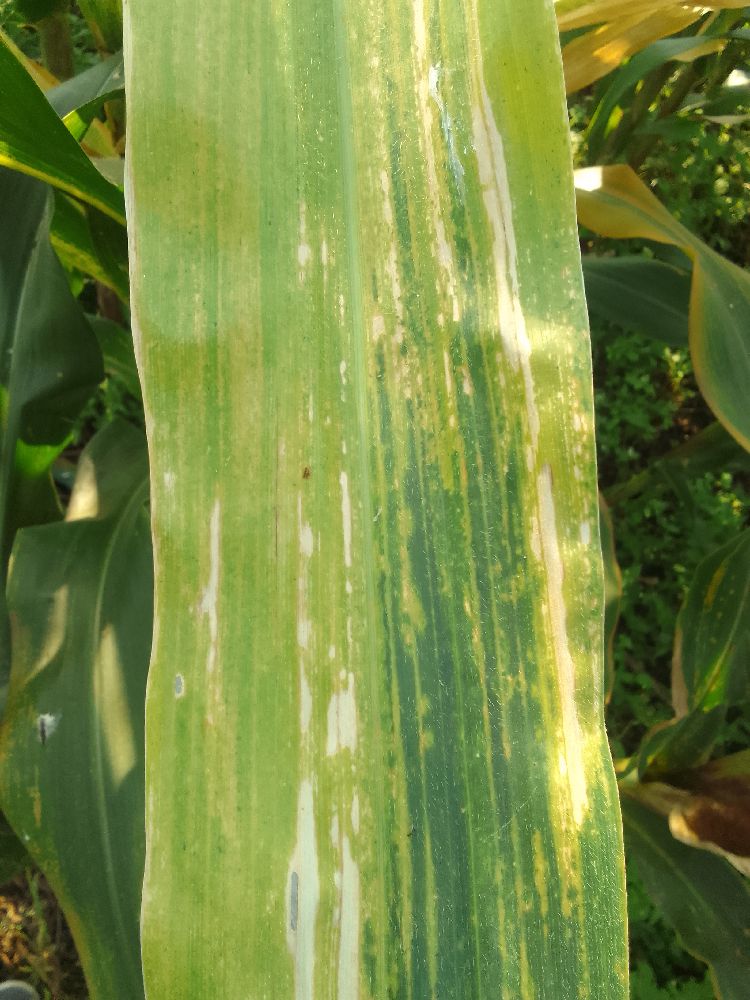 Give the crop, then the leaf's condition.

maize, maize lethal necrosis
